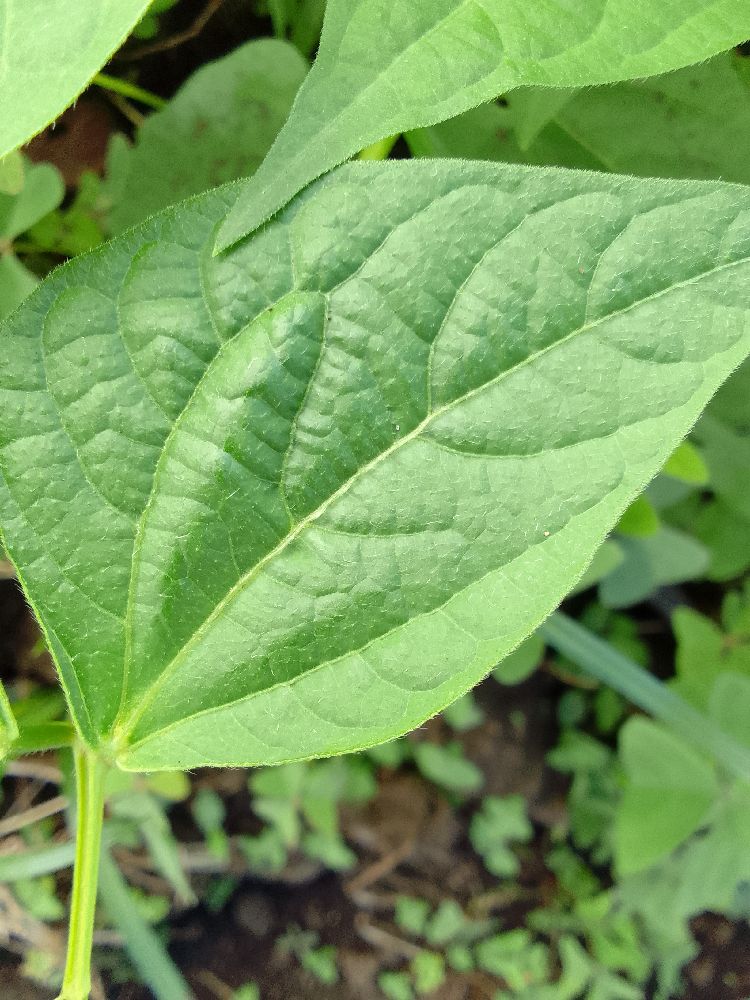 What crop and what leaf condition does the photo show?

common bean, healthy
